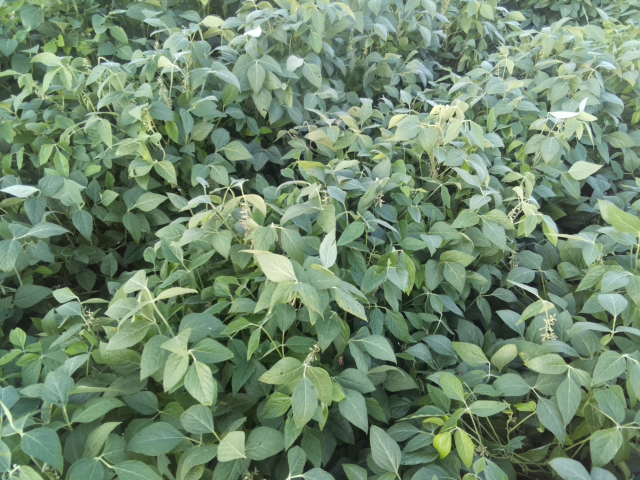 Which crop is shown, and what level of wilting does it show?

soybean, leaves with no wilting
